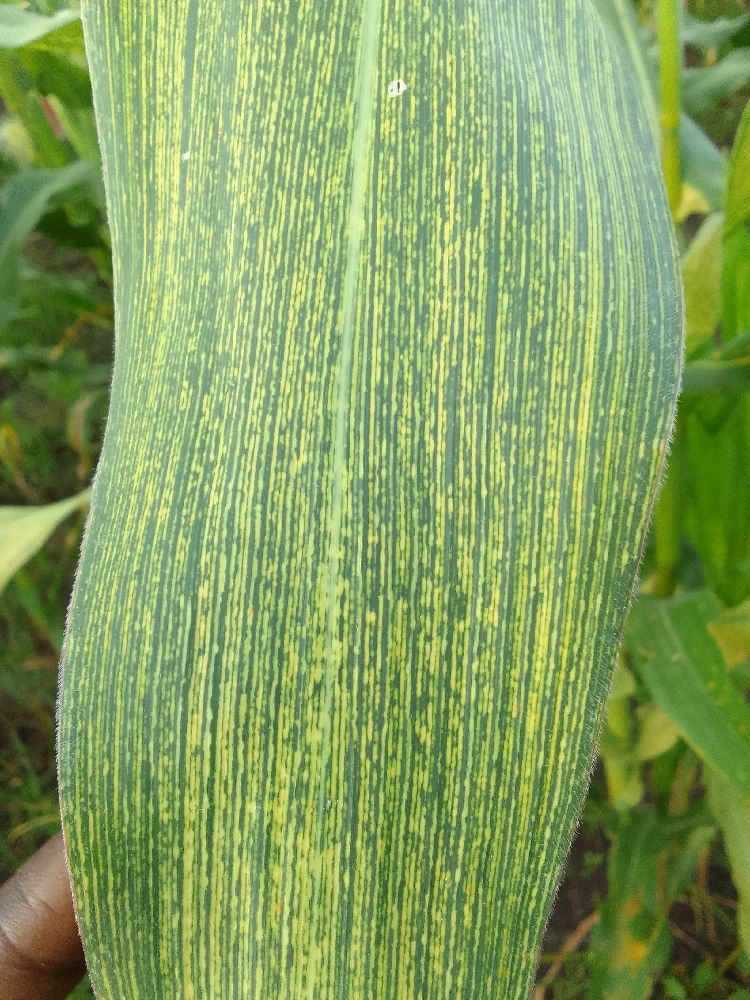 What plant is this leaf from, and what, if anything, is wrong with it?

maize, maize streak virus
